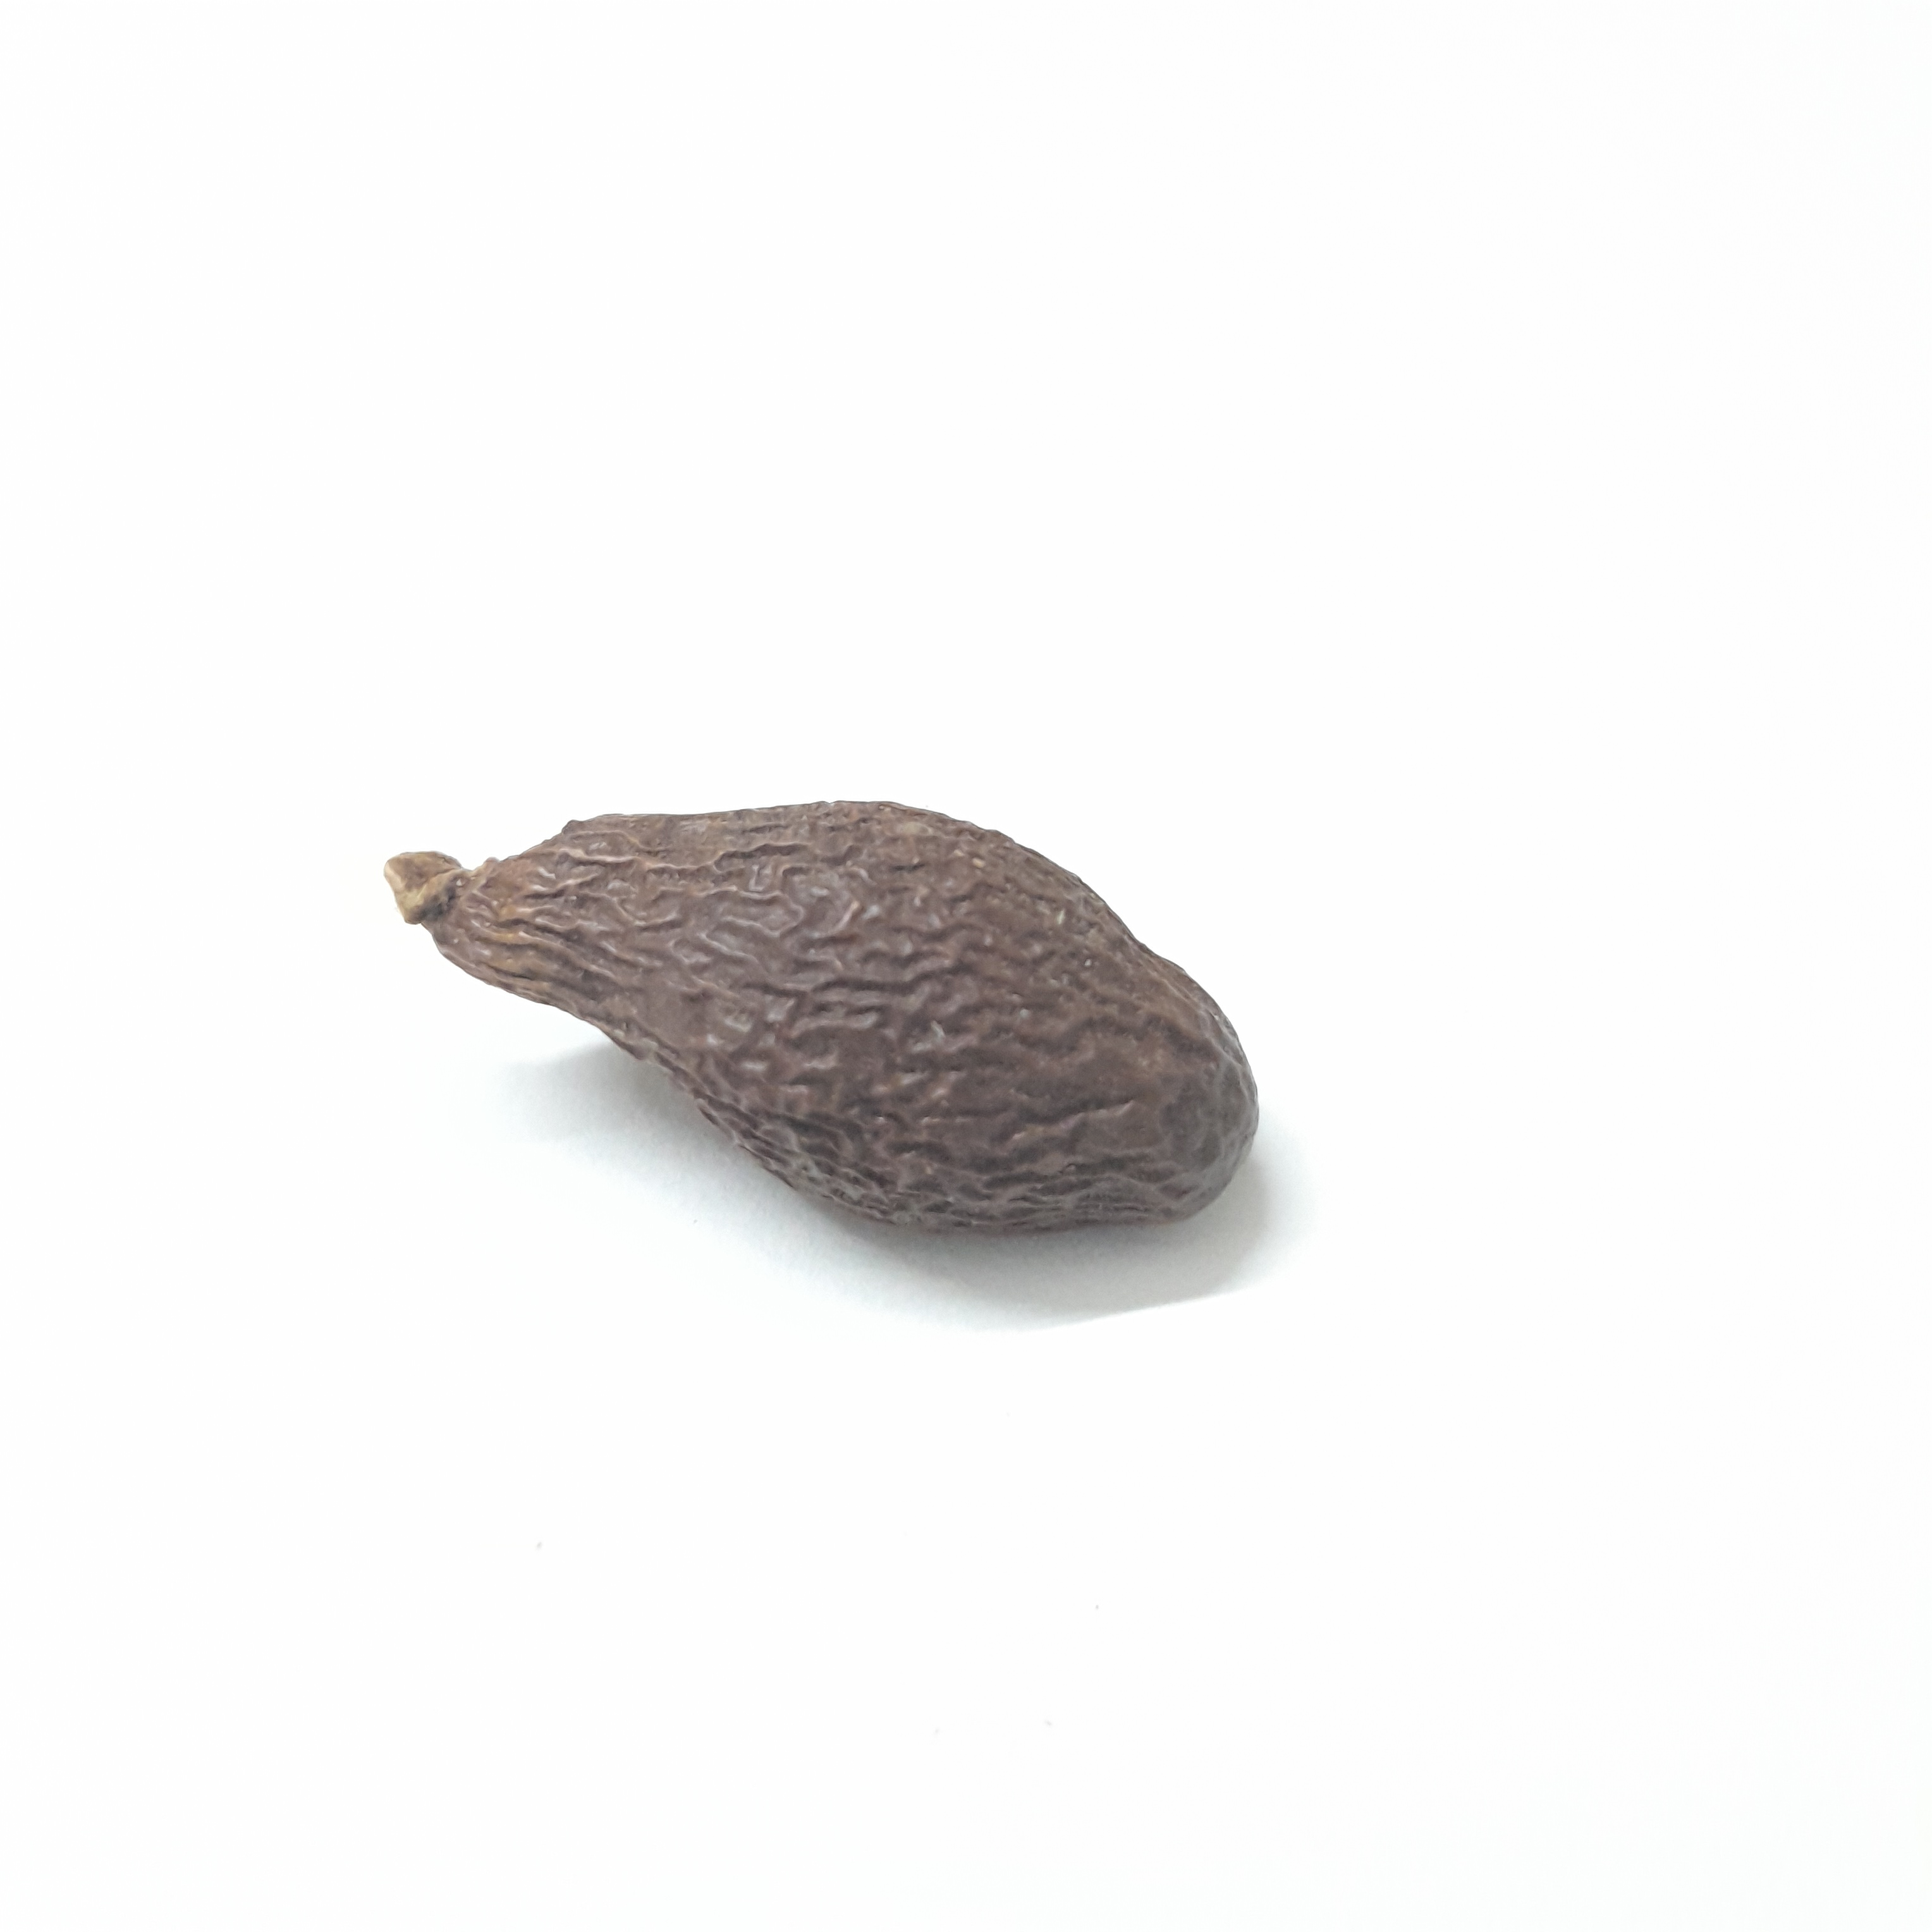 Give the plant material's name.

niranjanphal
